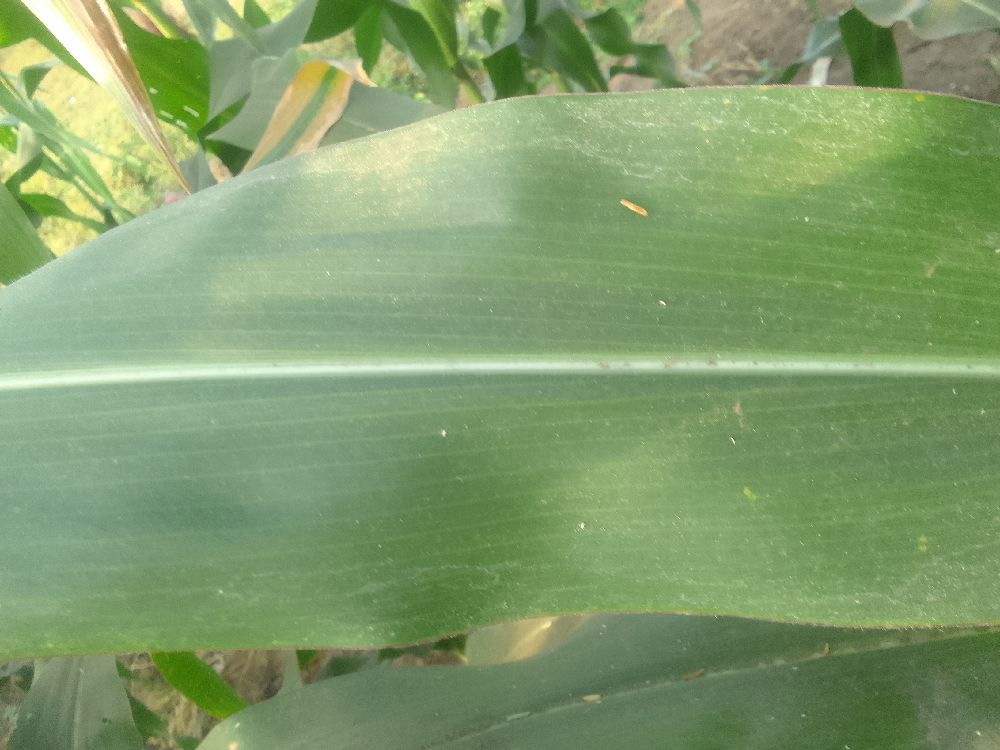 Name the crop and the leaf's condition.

maize, healthy
